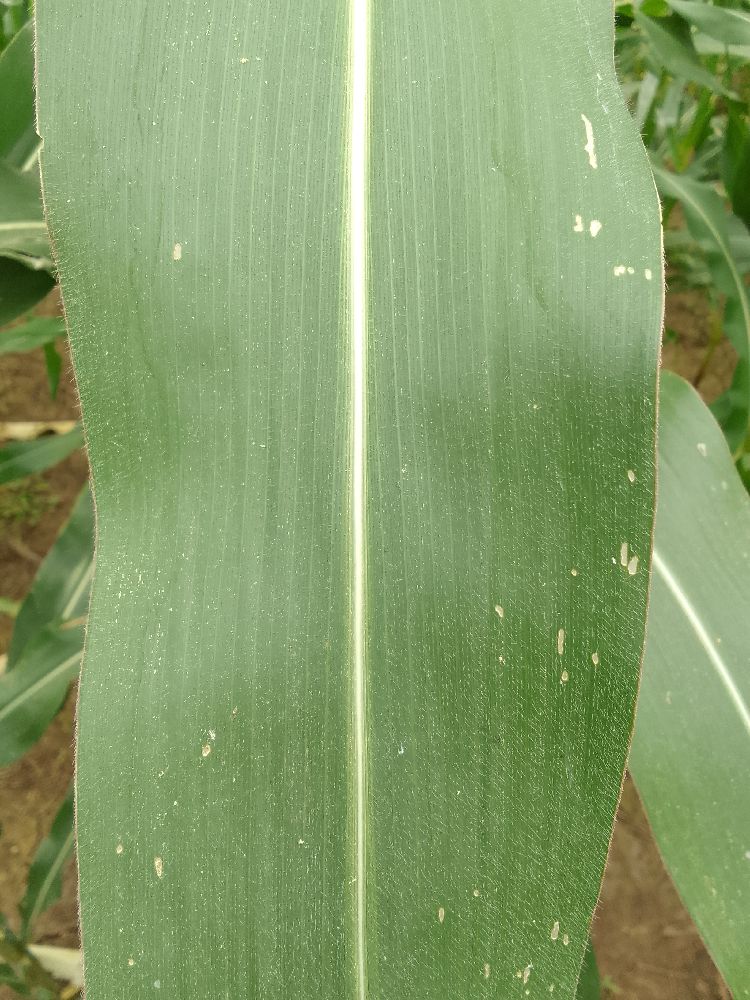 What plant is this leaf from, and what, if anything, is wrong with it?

maize, healthy
